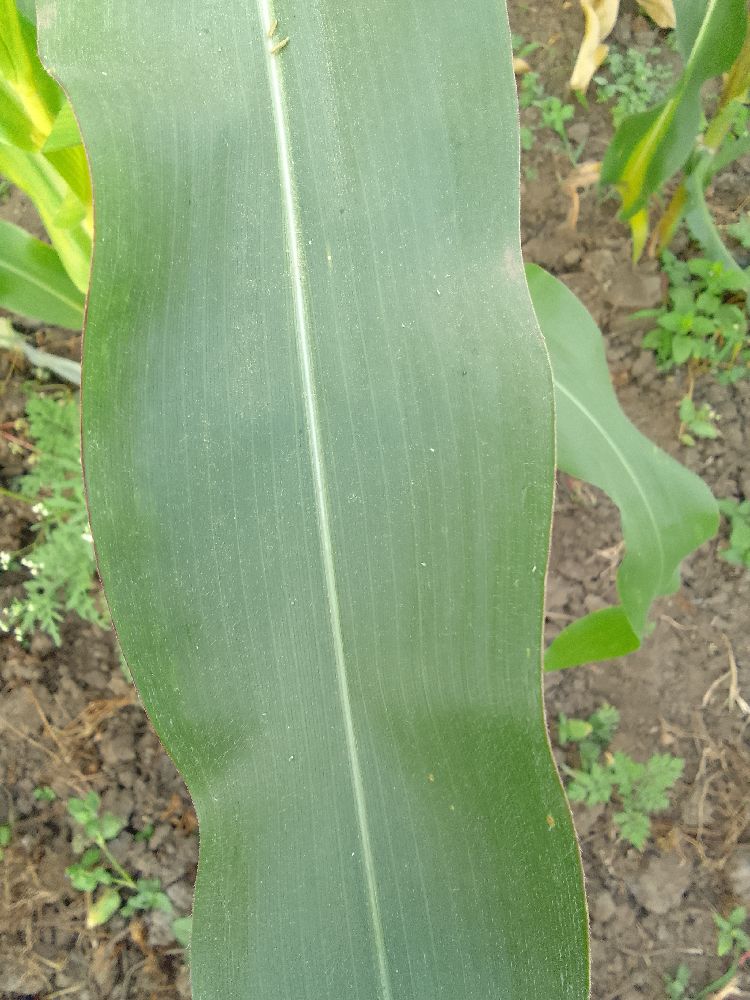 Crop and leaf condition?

maize, healthy
